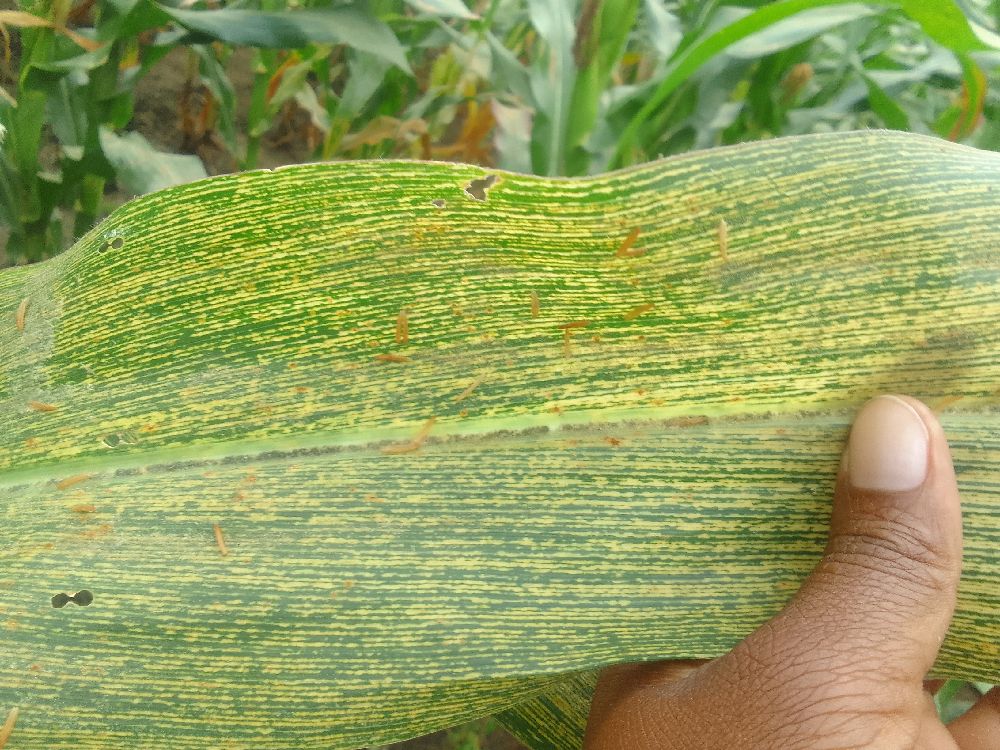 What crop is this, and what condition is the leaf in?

maize, maize streak virus
